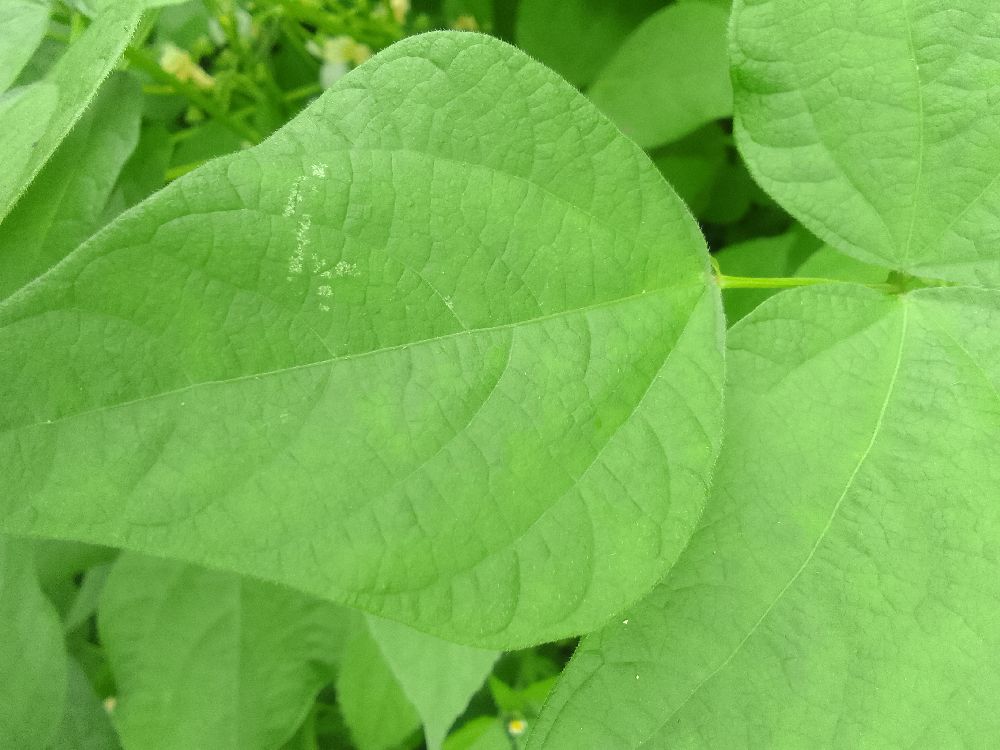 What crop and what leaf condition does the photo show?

common bean, healthy
